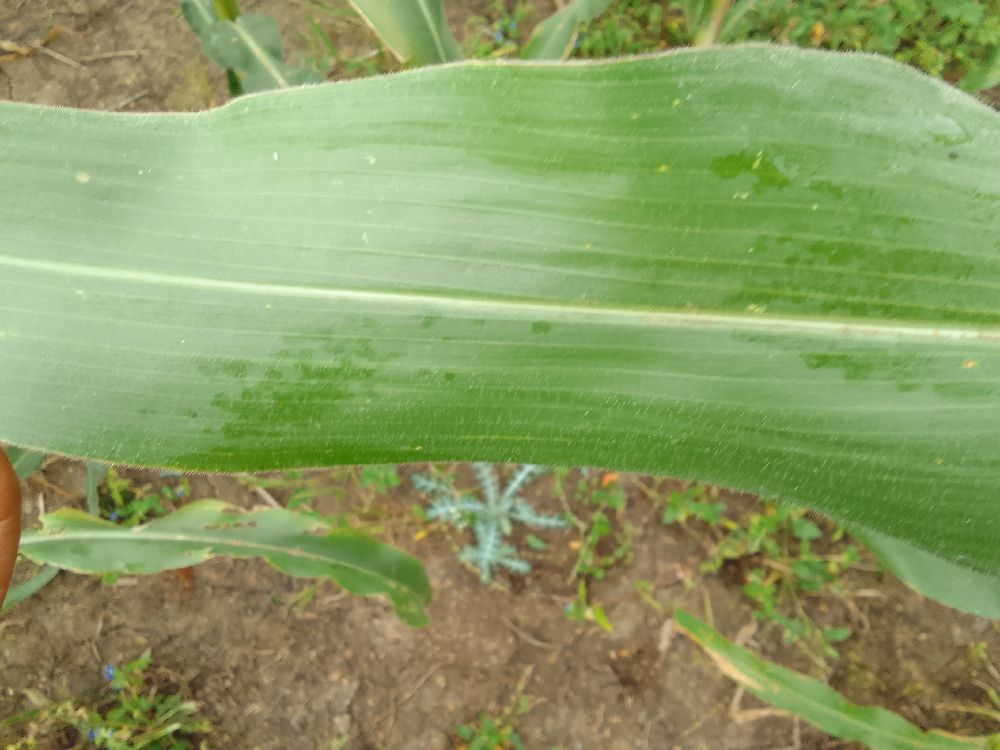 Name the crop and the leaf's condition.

maize, healthy
